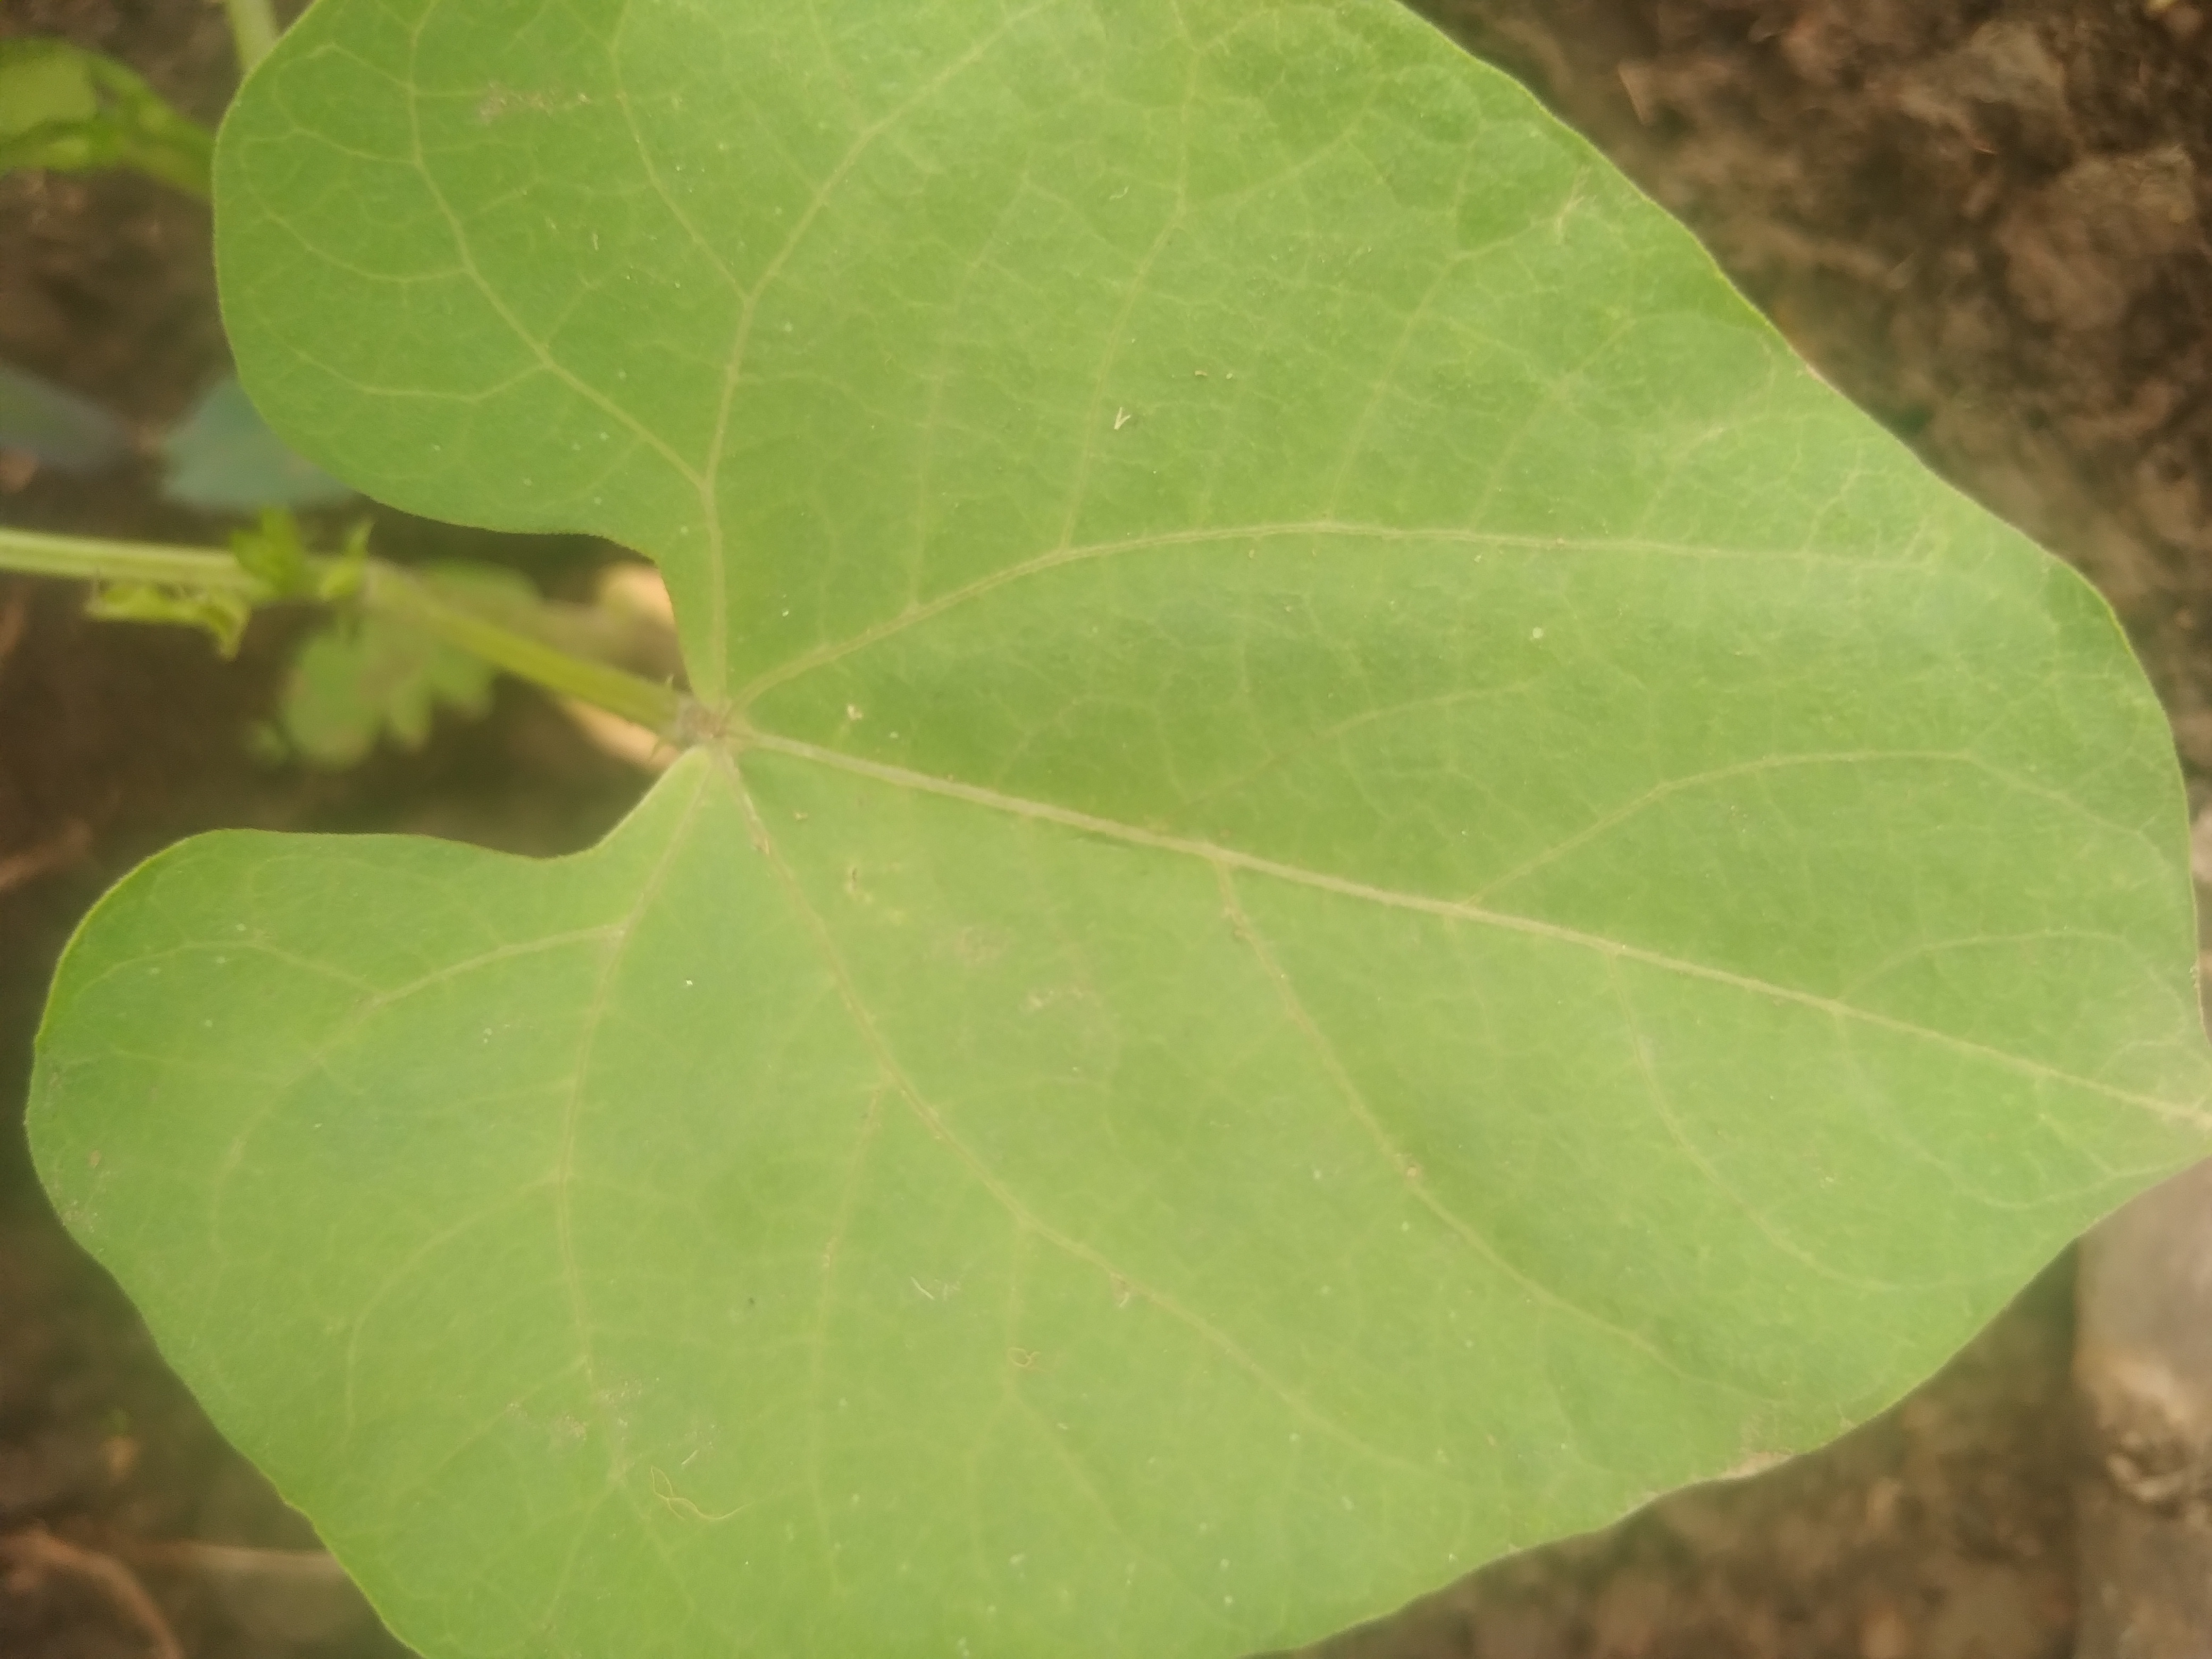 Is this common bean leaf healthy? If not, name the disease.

healthy
